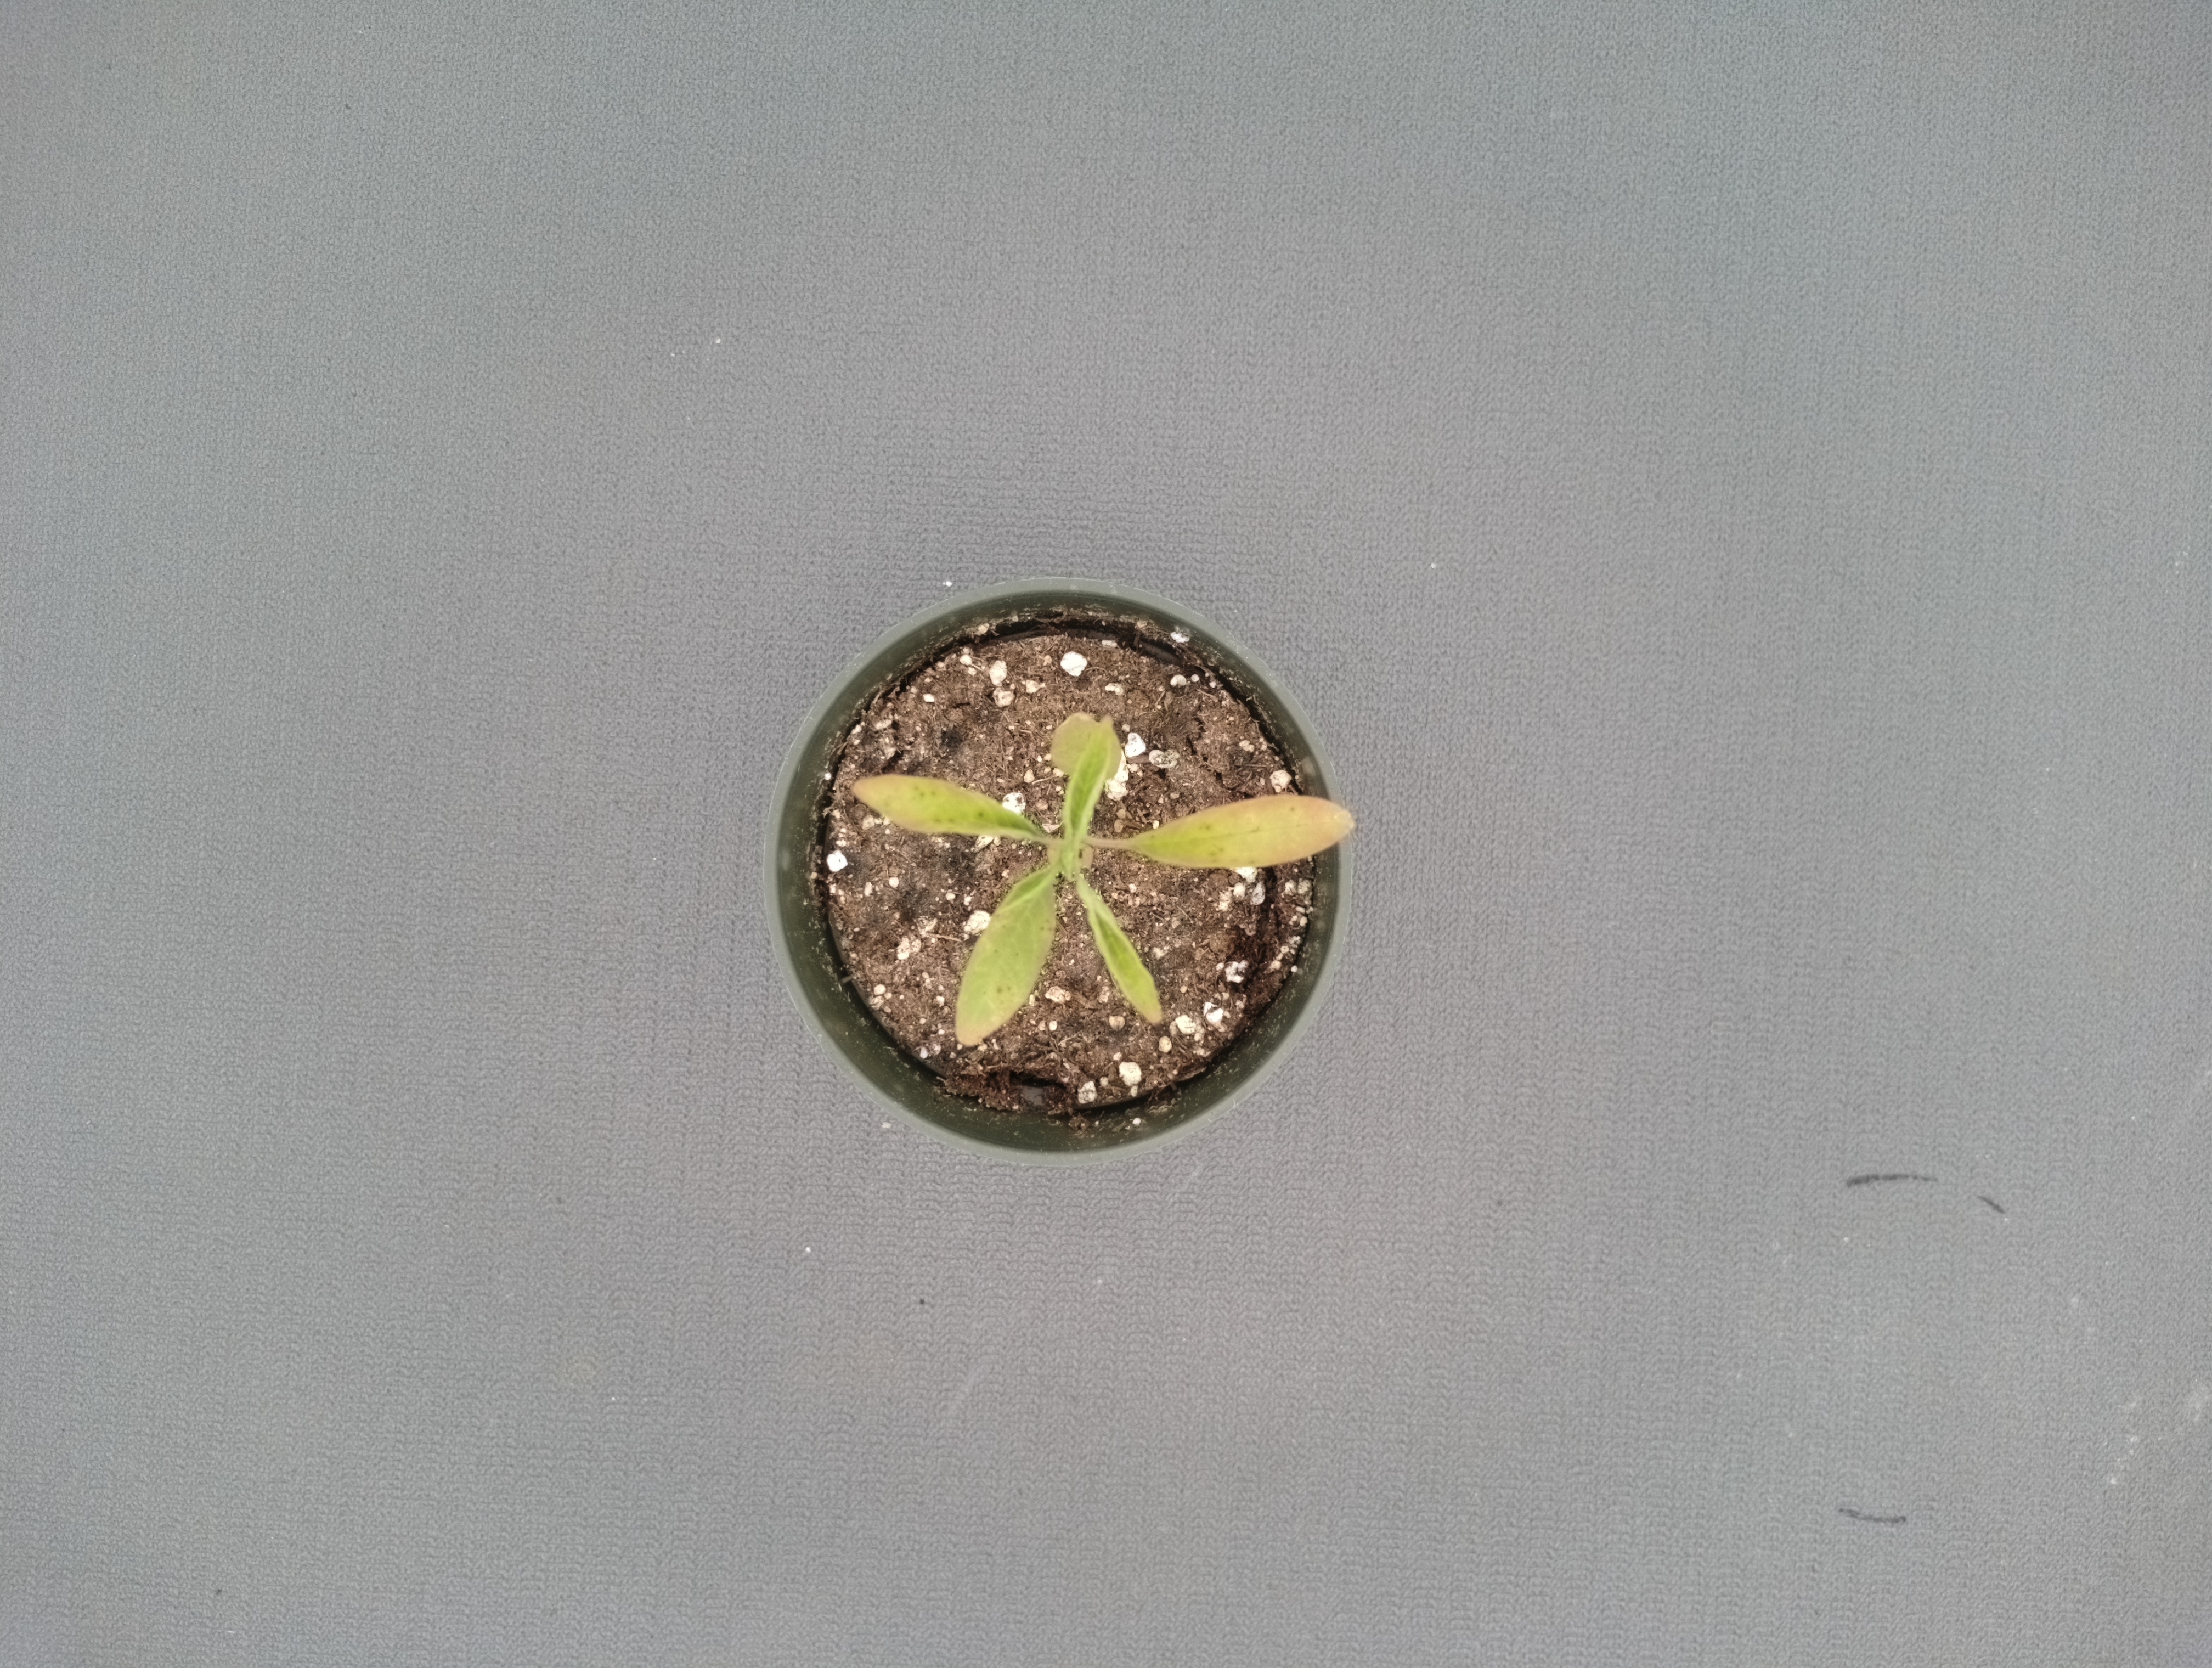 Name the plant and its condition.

waterhemp, chlorosis only
